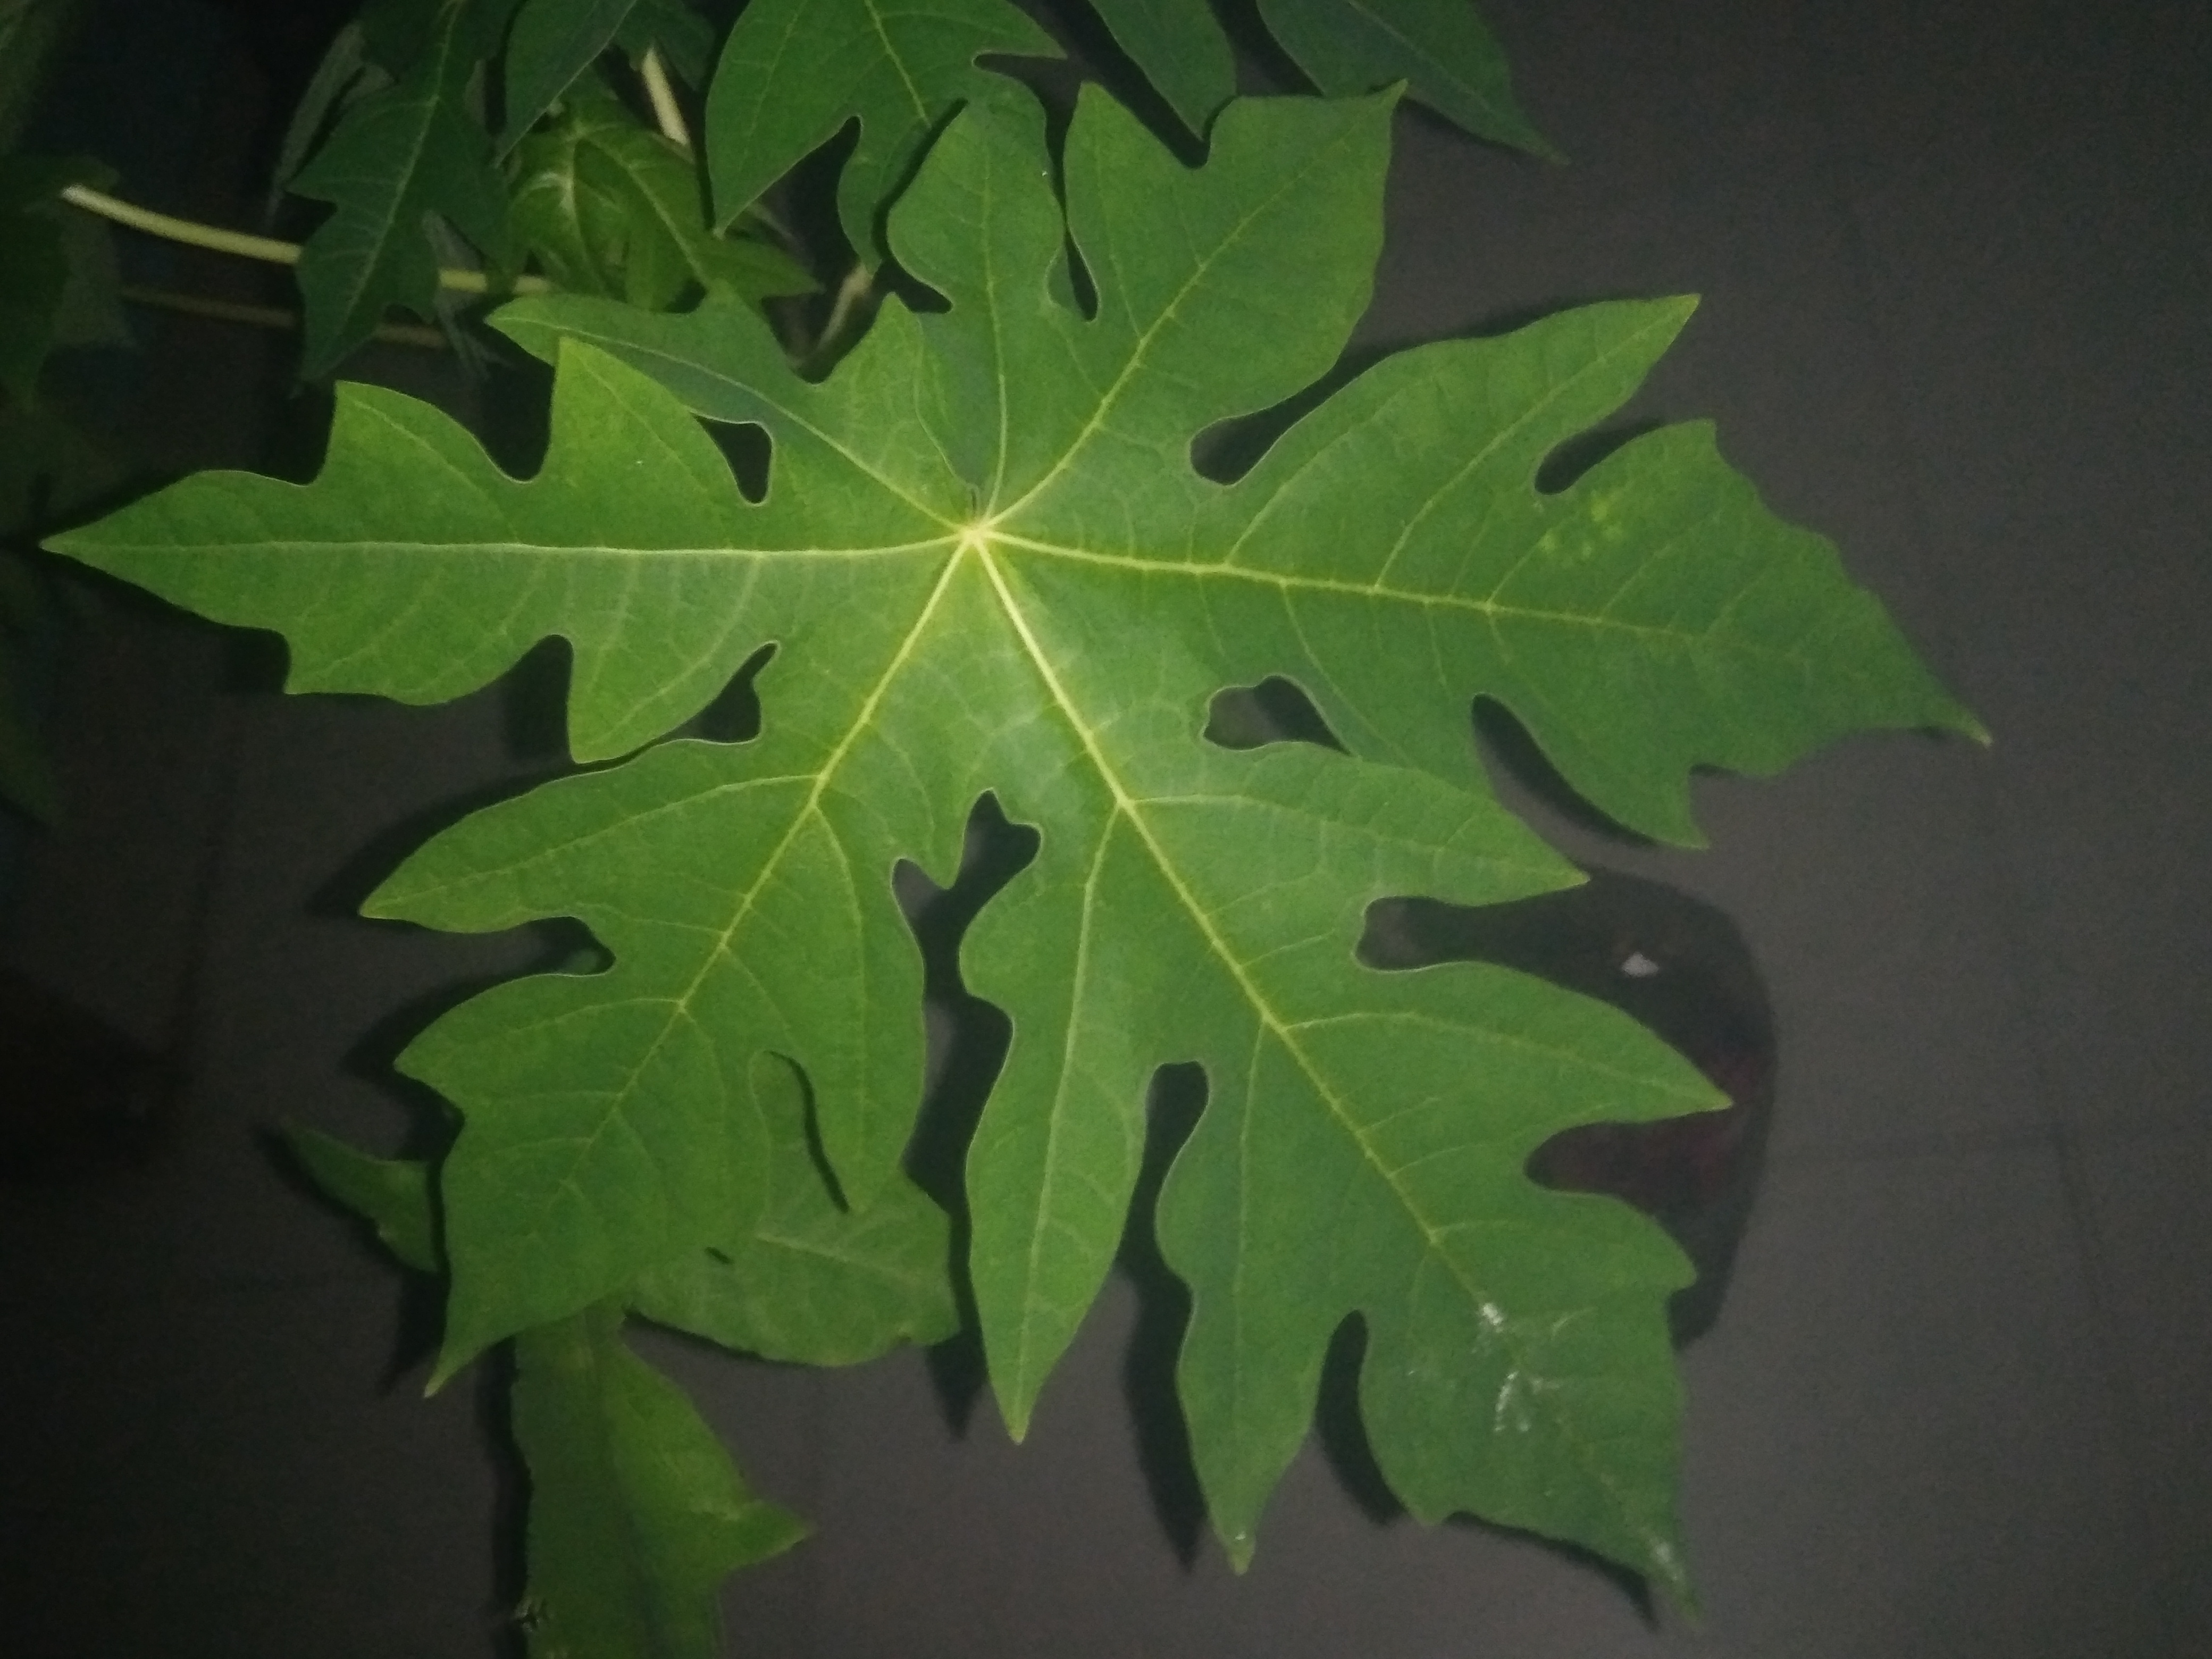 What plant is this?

papaya
